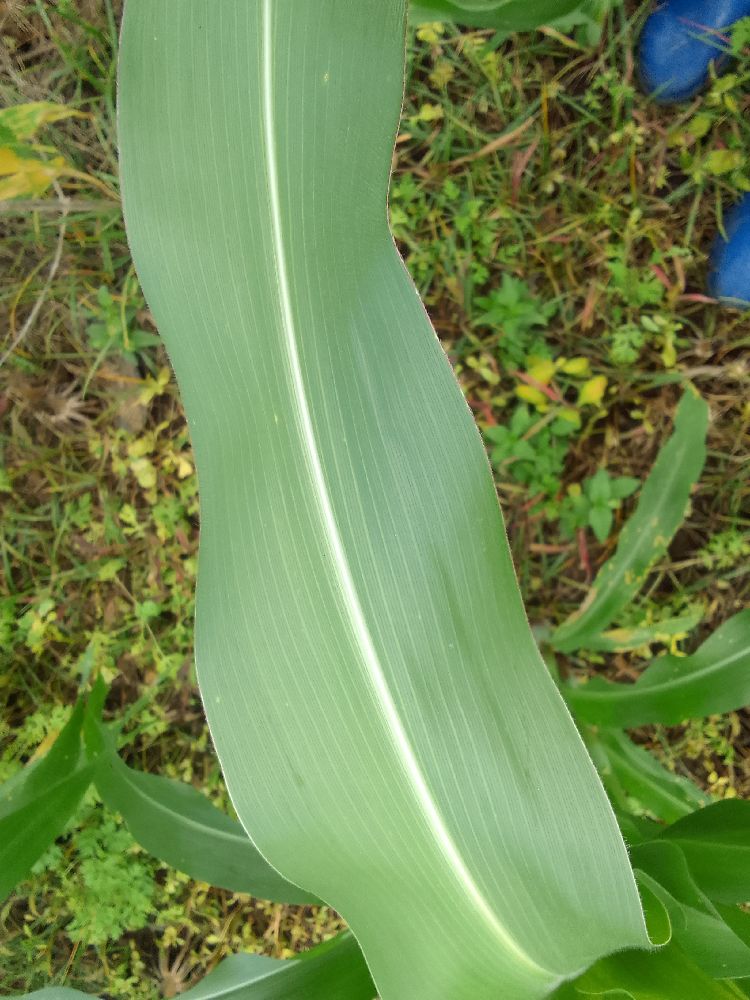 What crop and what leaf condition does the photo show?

maize, healthy
